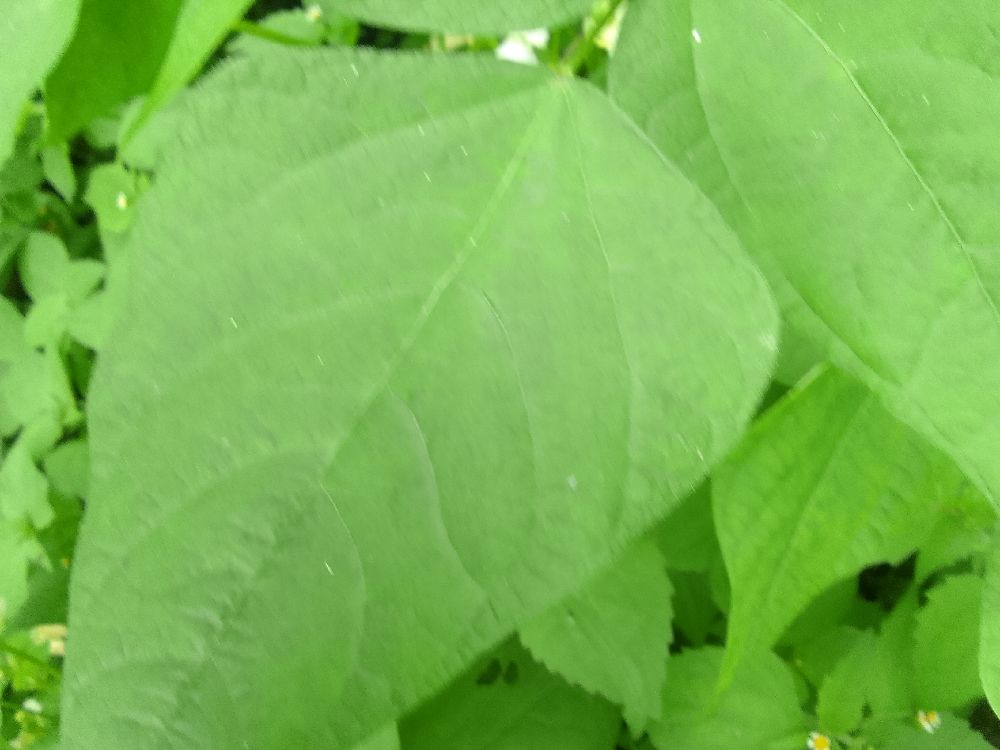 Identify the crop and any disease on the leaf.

common bean, healthy
